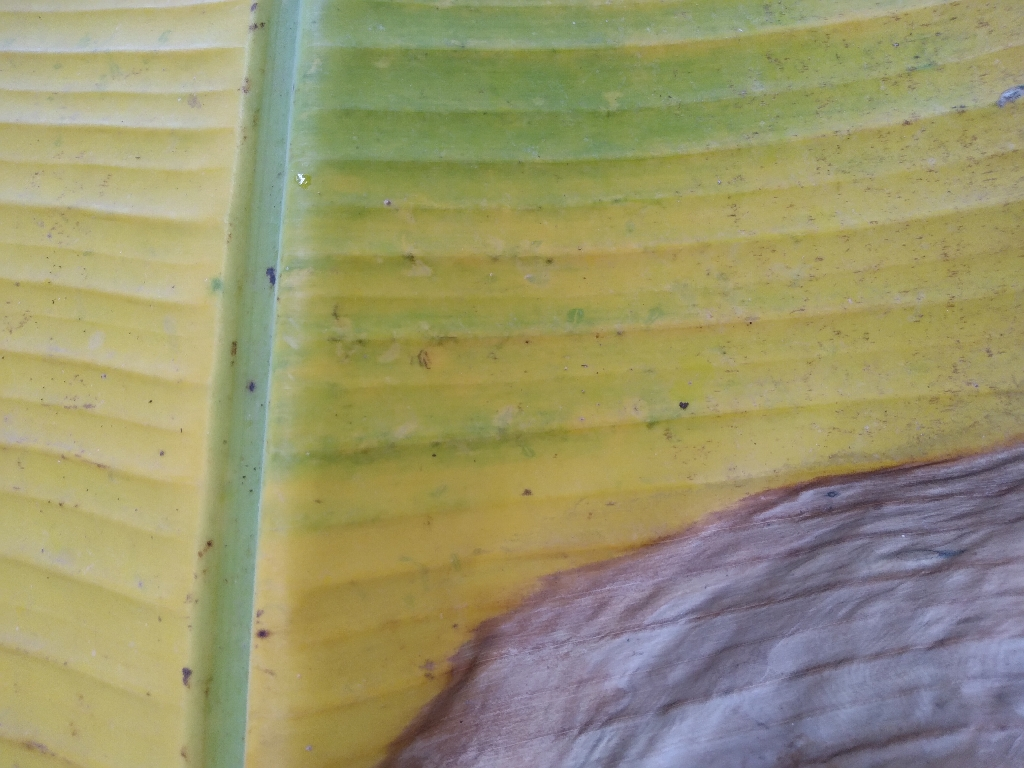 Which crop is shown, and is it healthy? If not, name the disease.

banana, fusarium wilt race 1
